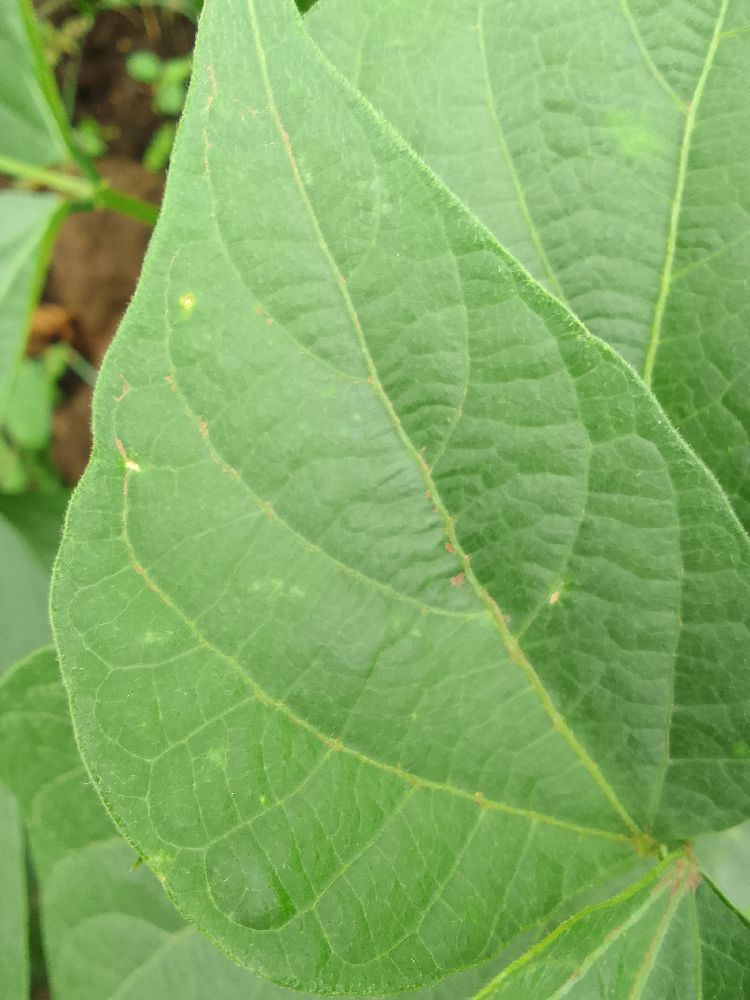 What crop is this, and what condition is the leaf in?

common bean, healthy
